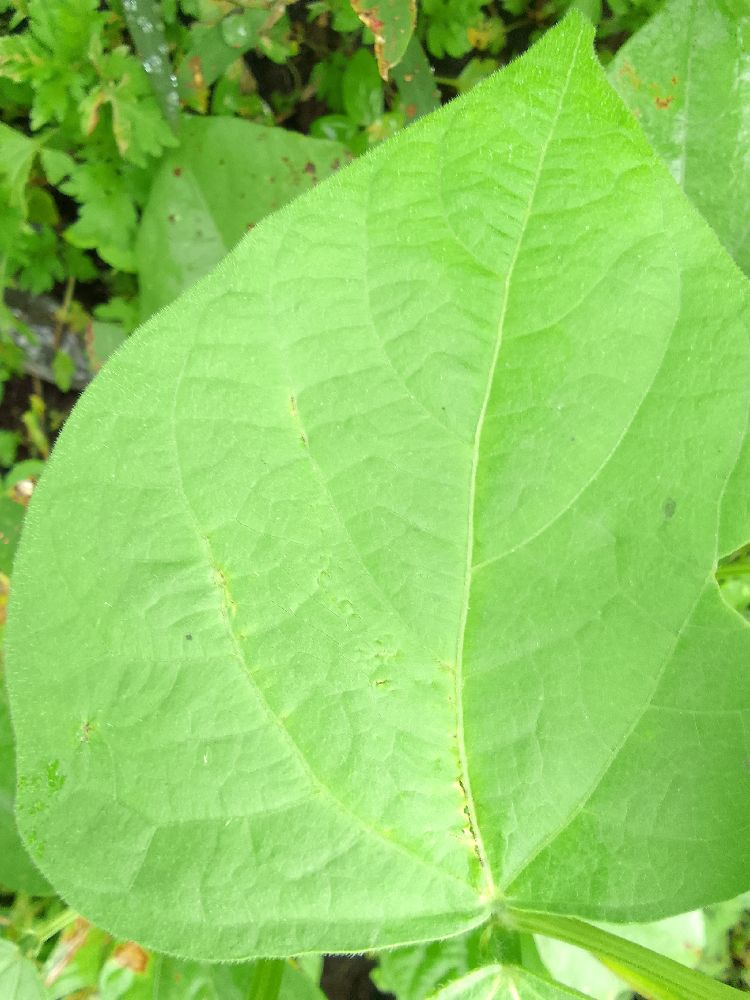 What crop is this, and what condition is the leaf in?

common bean, healthy
